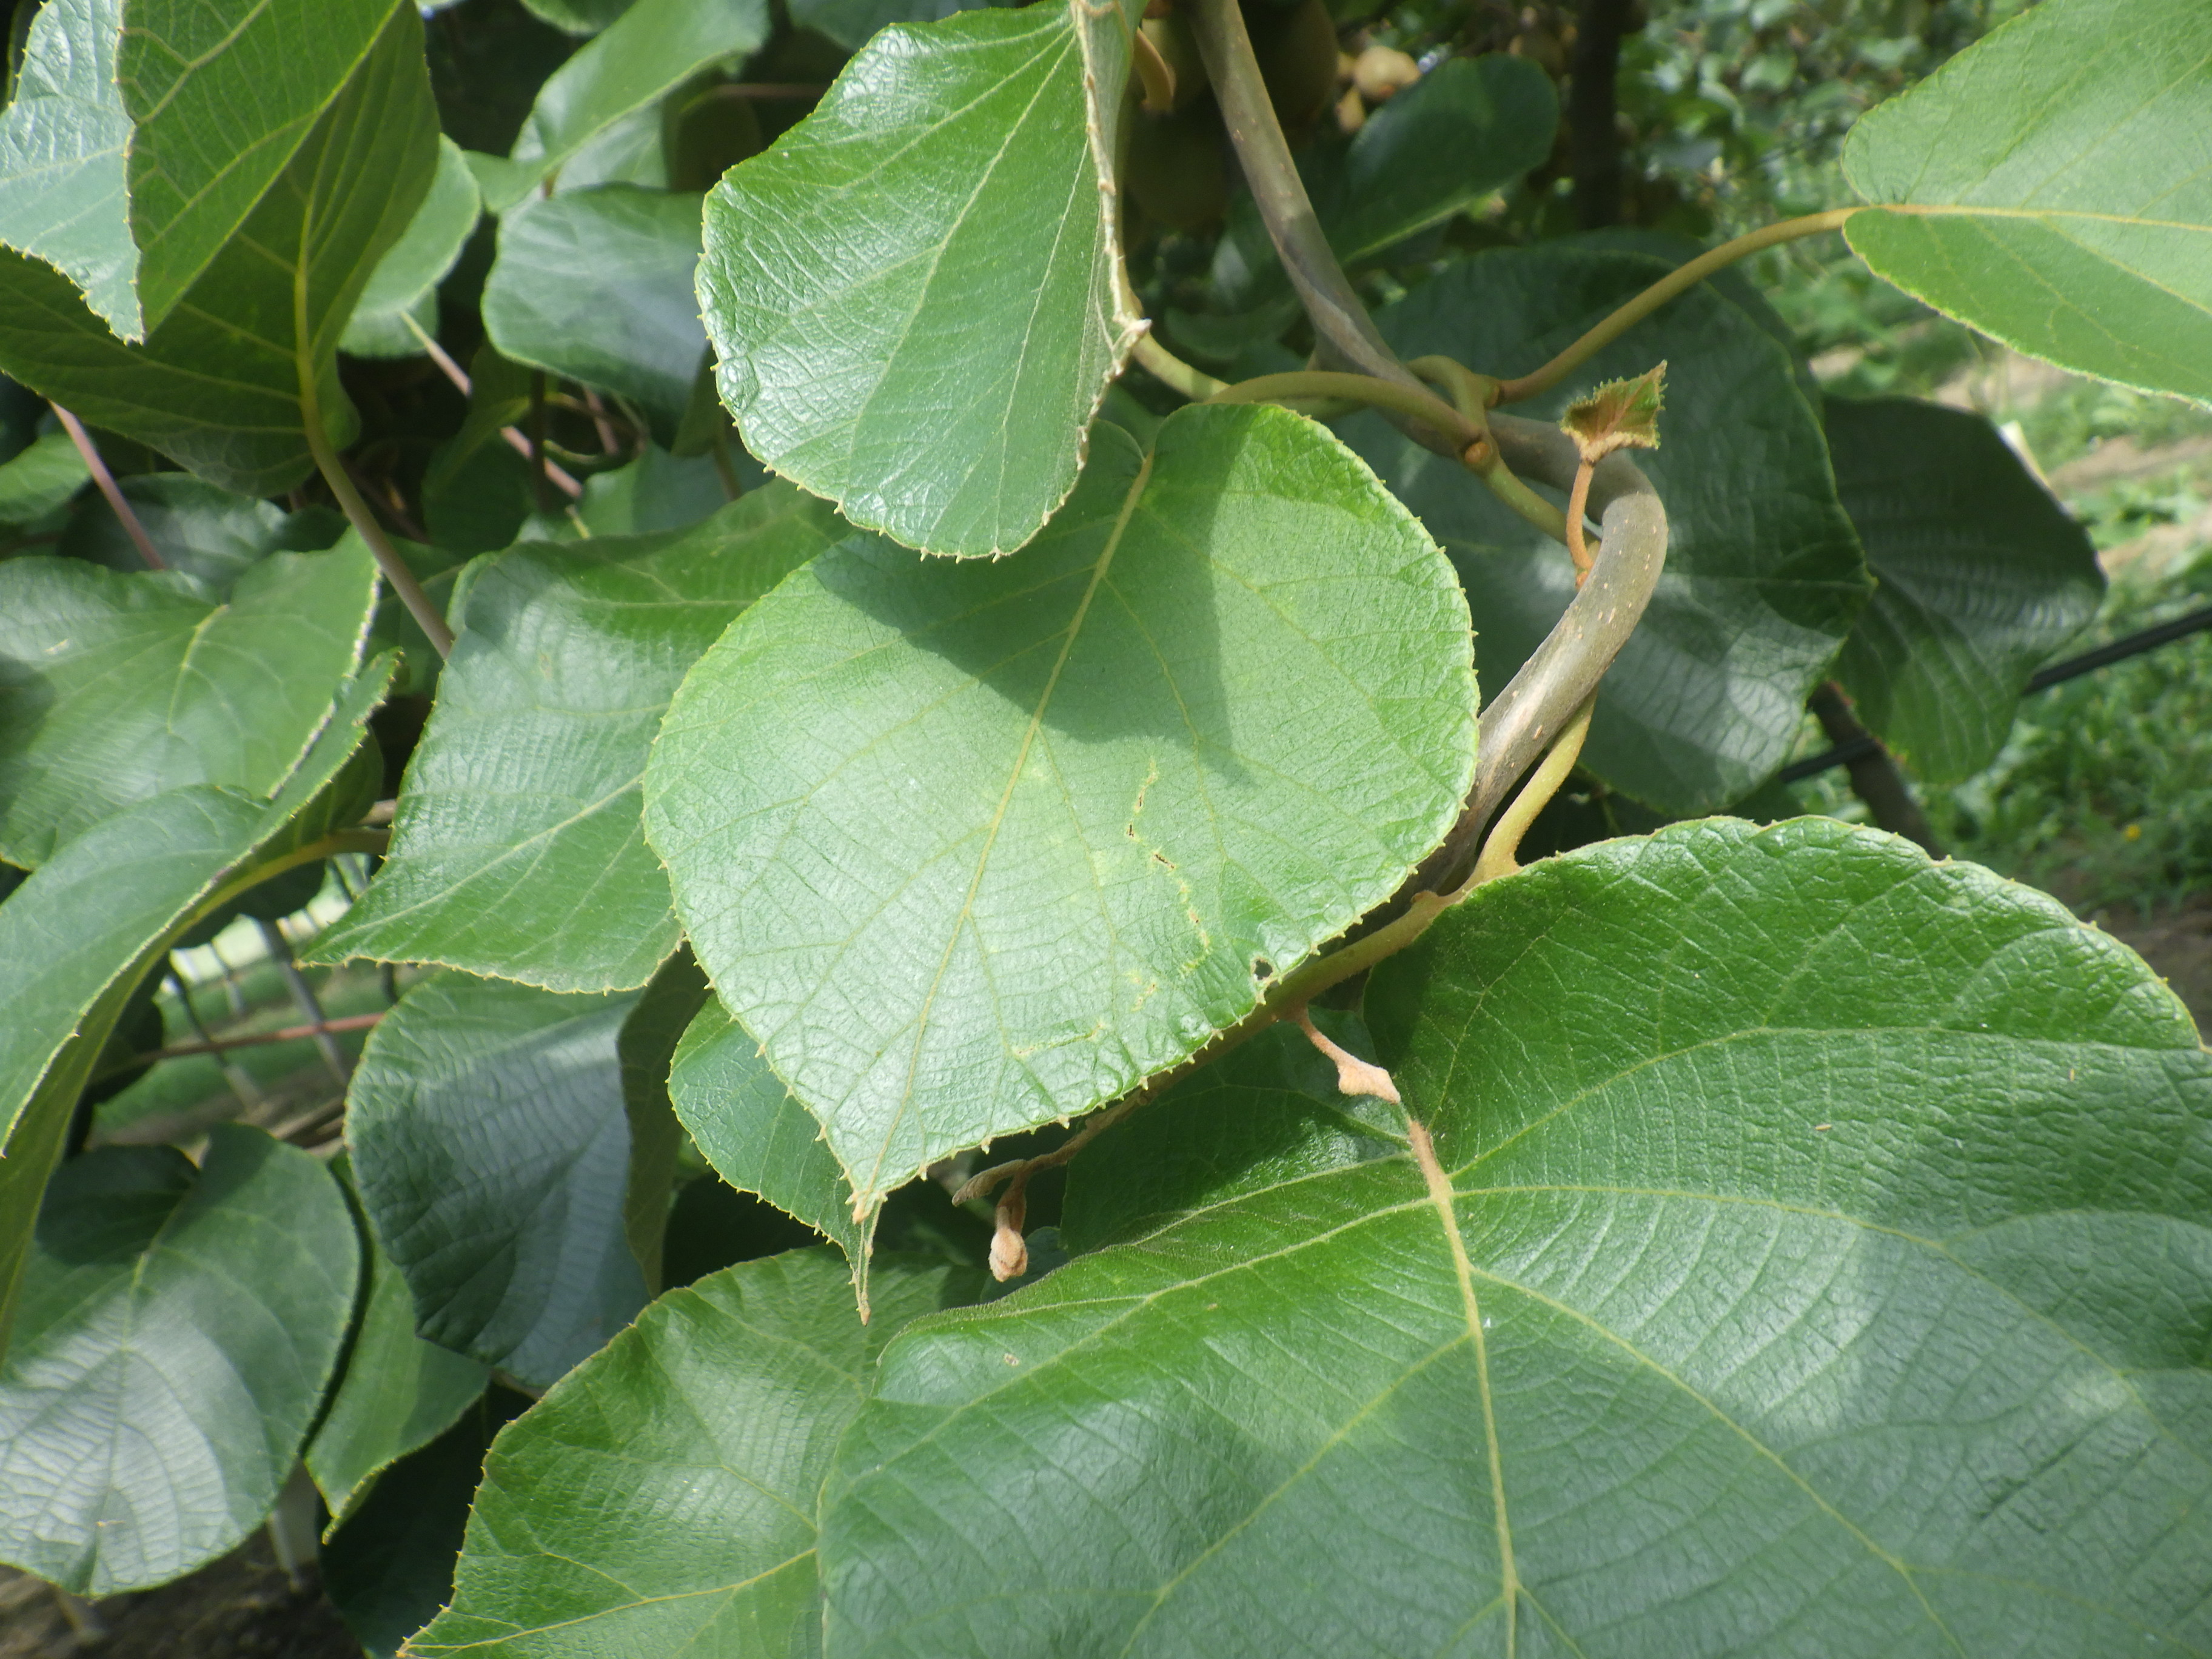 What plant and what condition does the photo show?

kiwi, phytophagous
